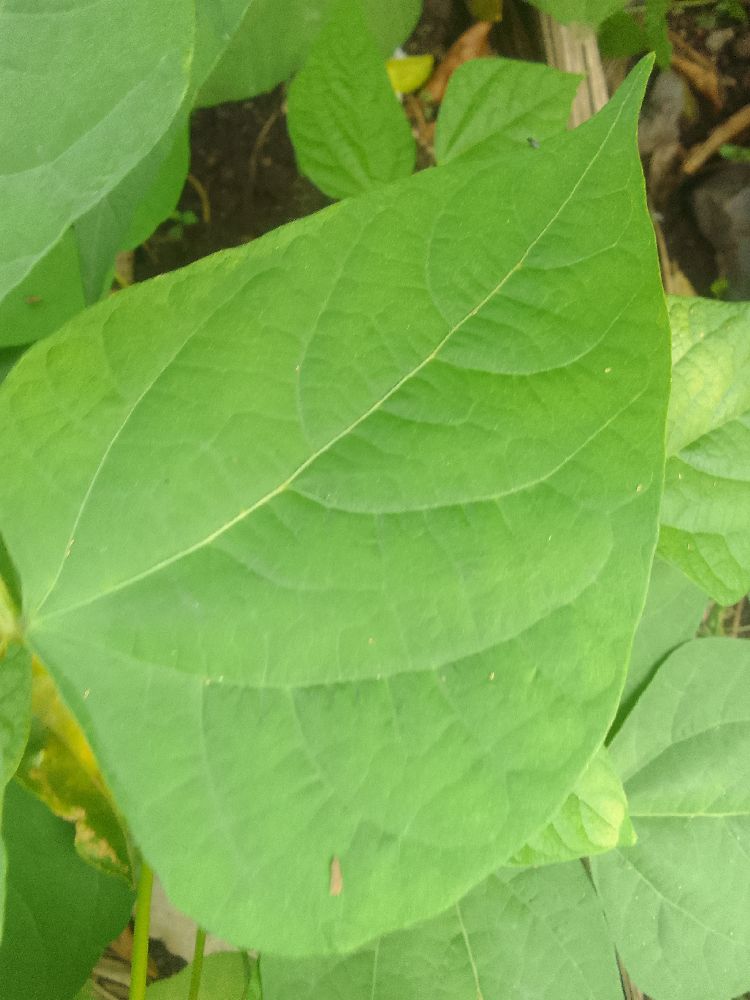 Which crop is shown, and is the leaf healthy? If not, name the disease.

common bean, healthy
